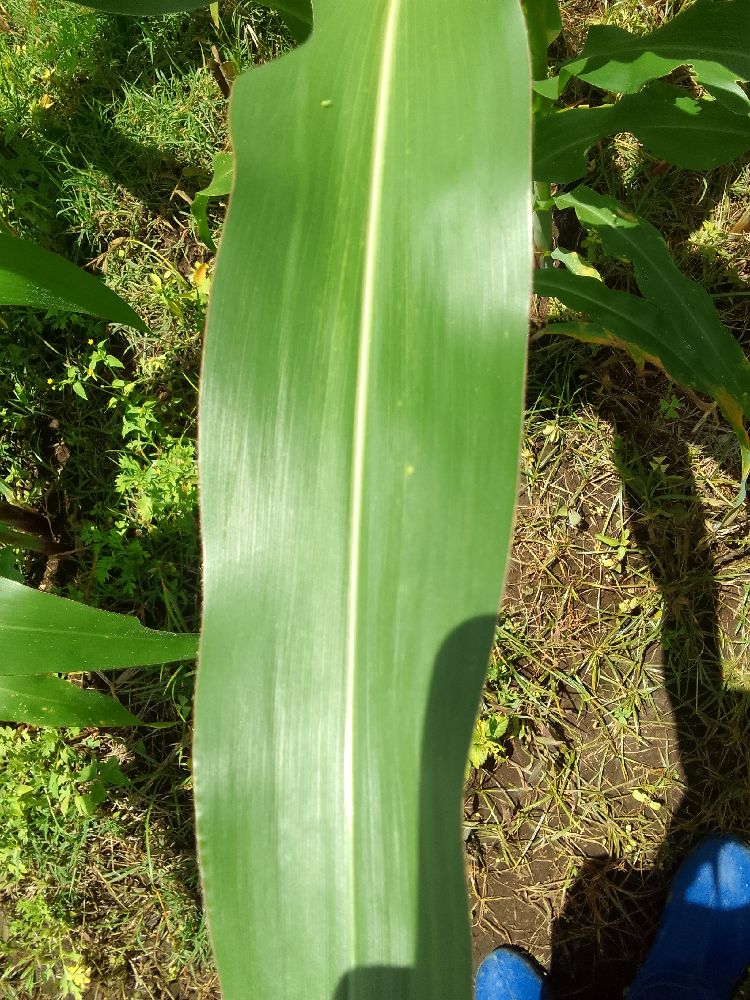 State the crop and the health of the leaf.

maize, healthy
